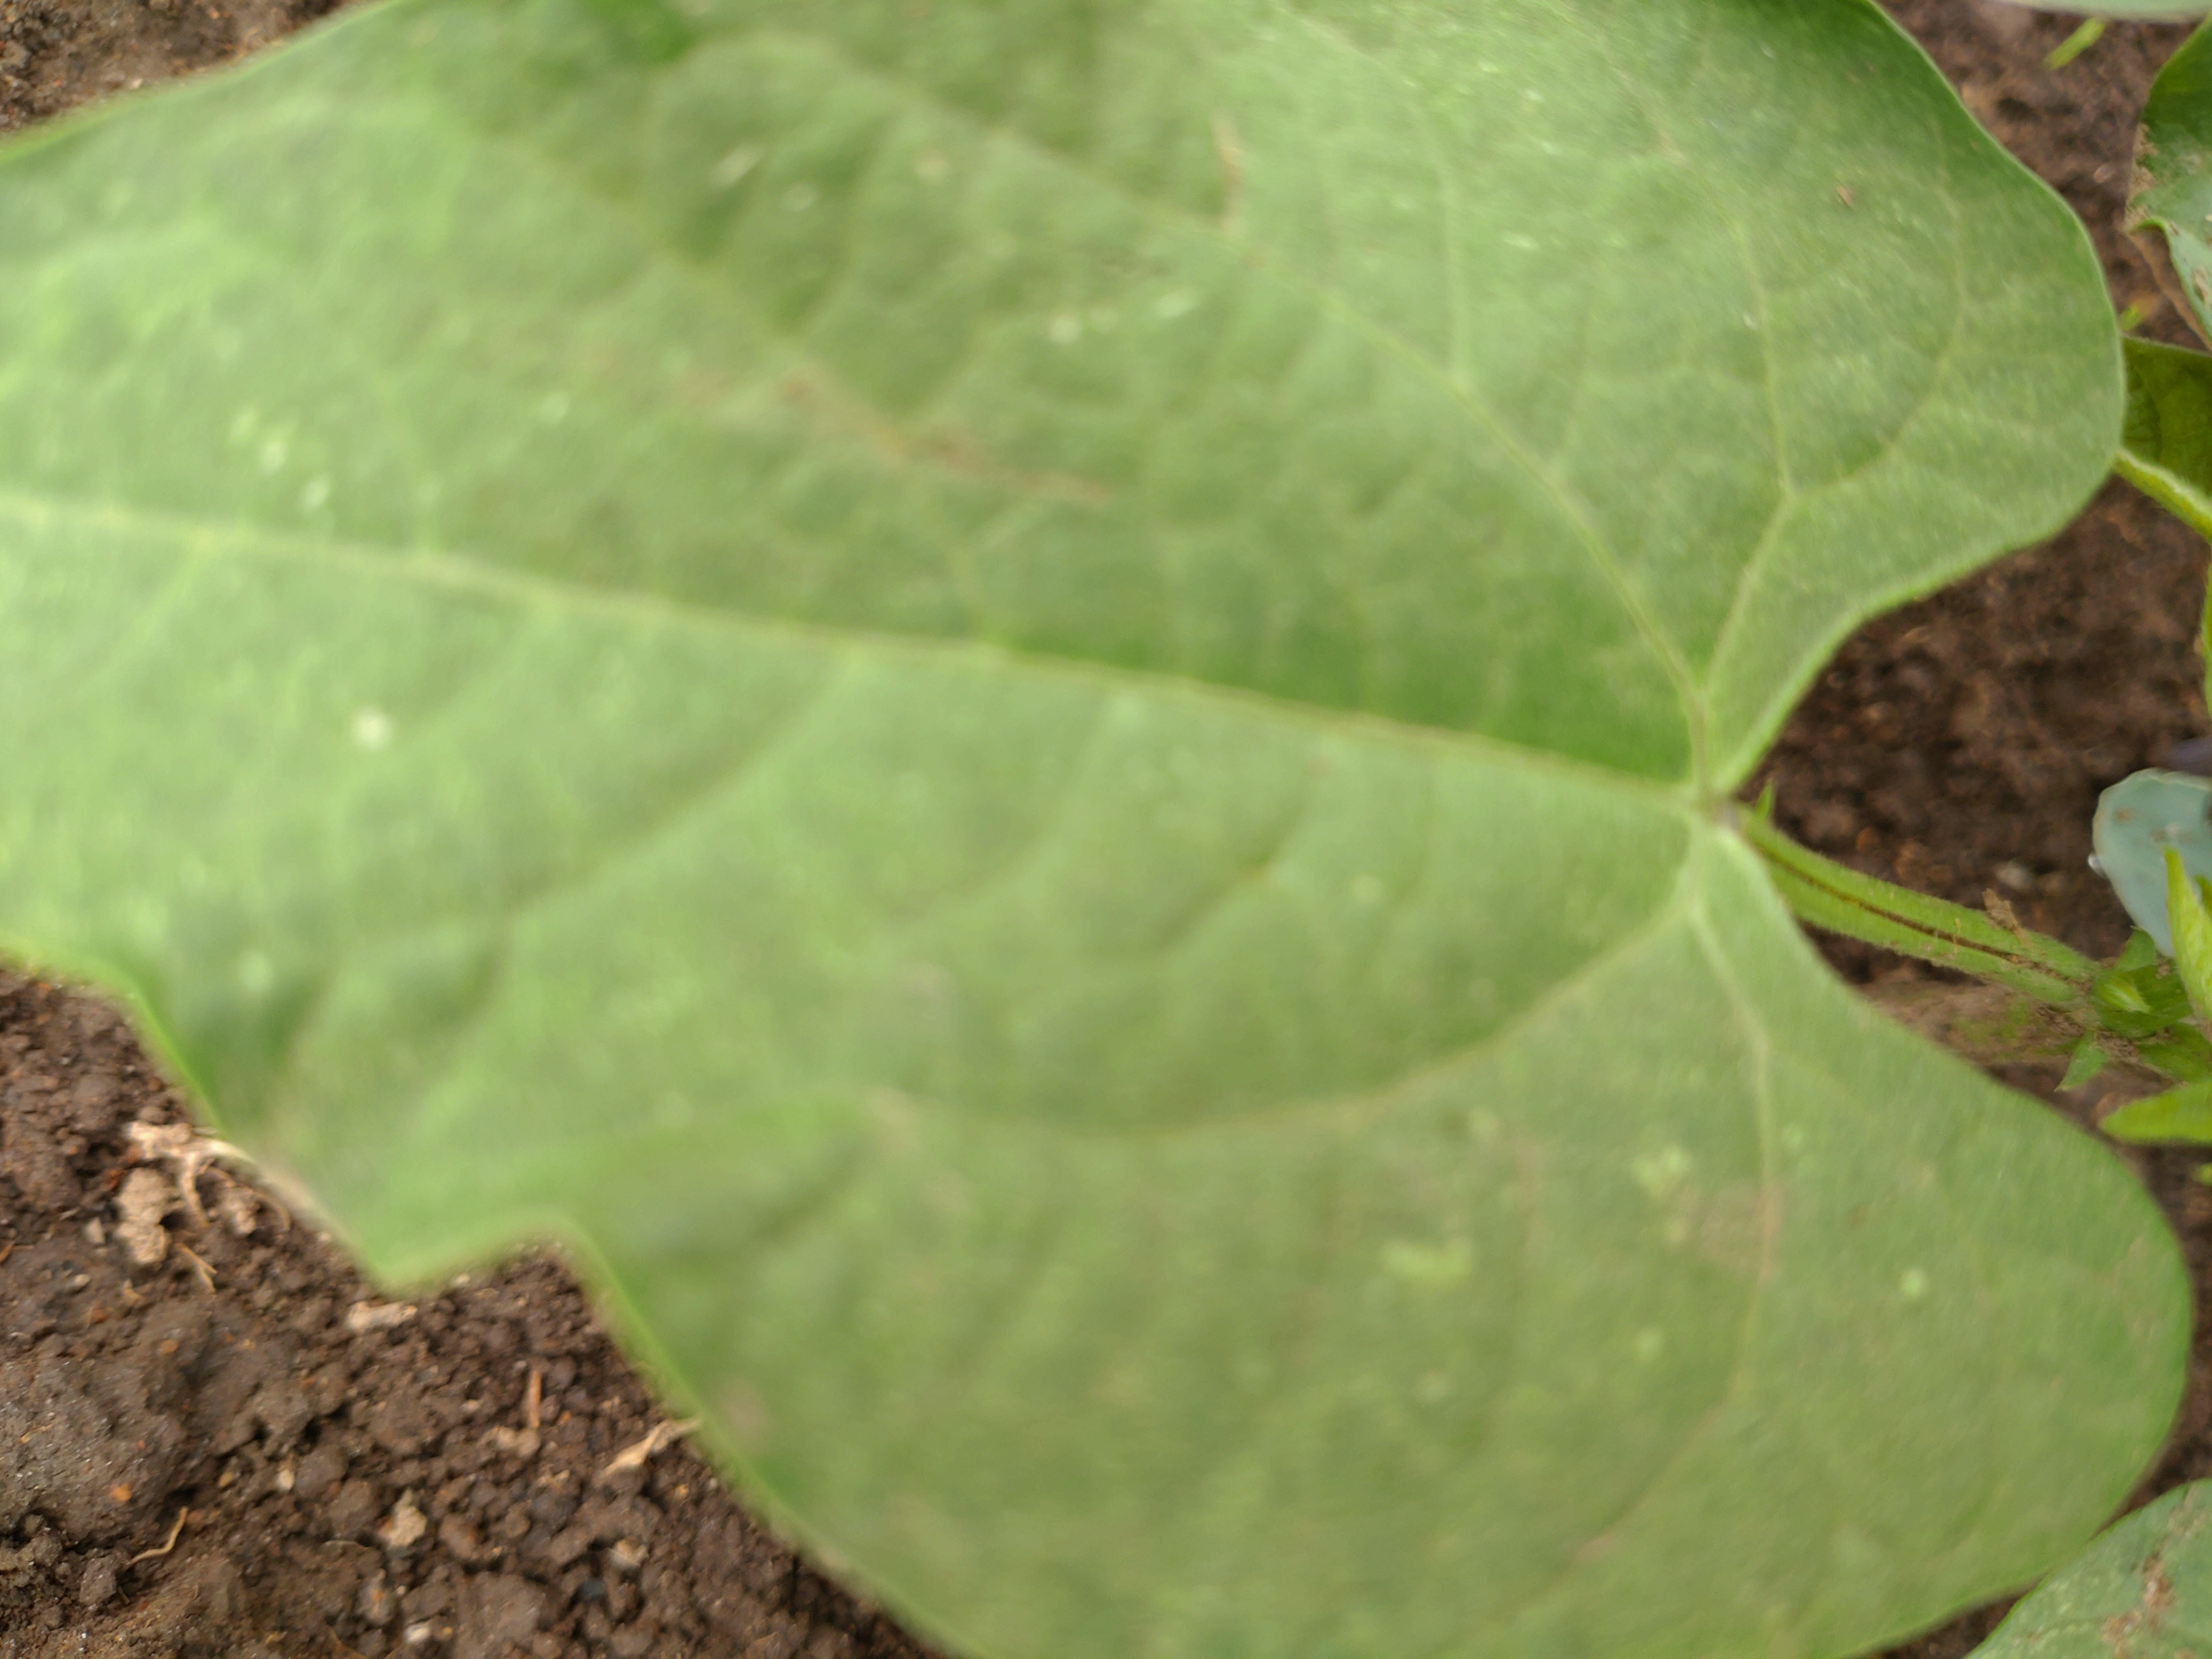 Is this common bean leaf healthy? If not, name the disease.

healthy
